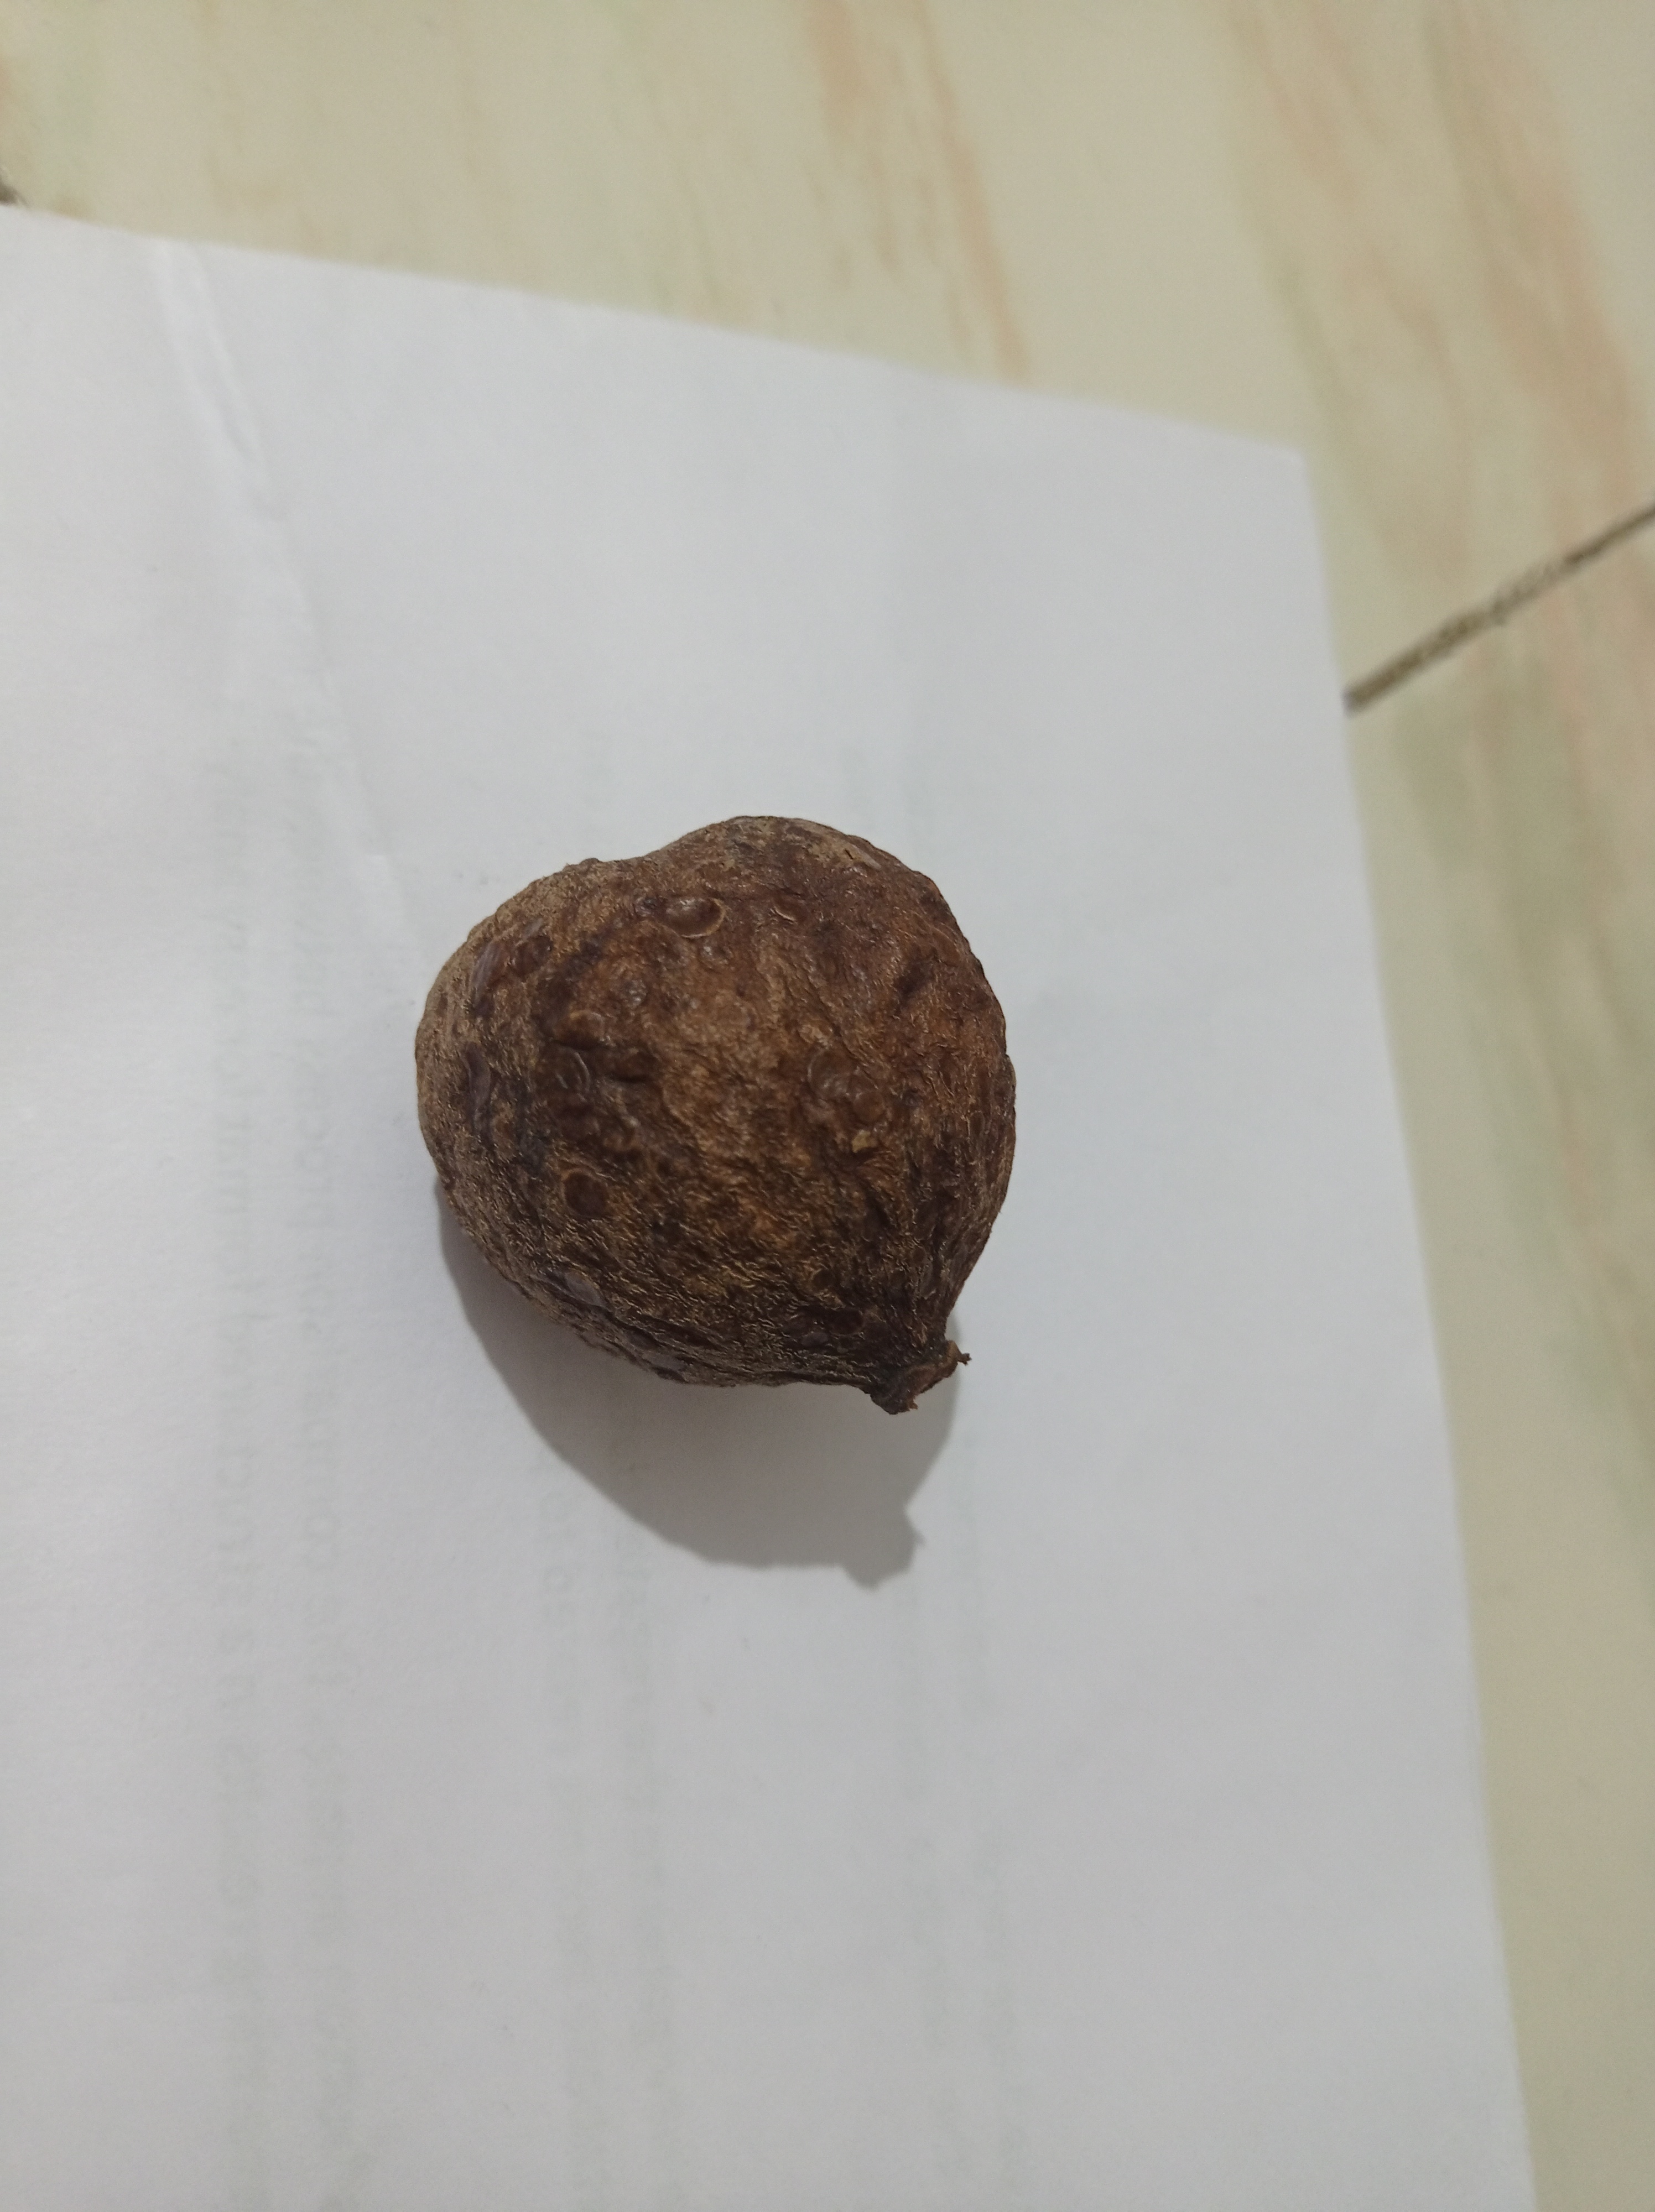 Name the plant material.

madanphal
